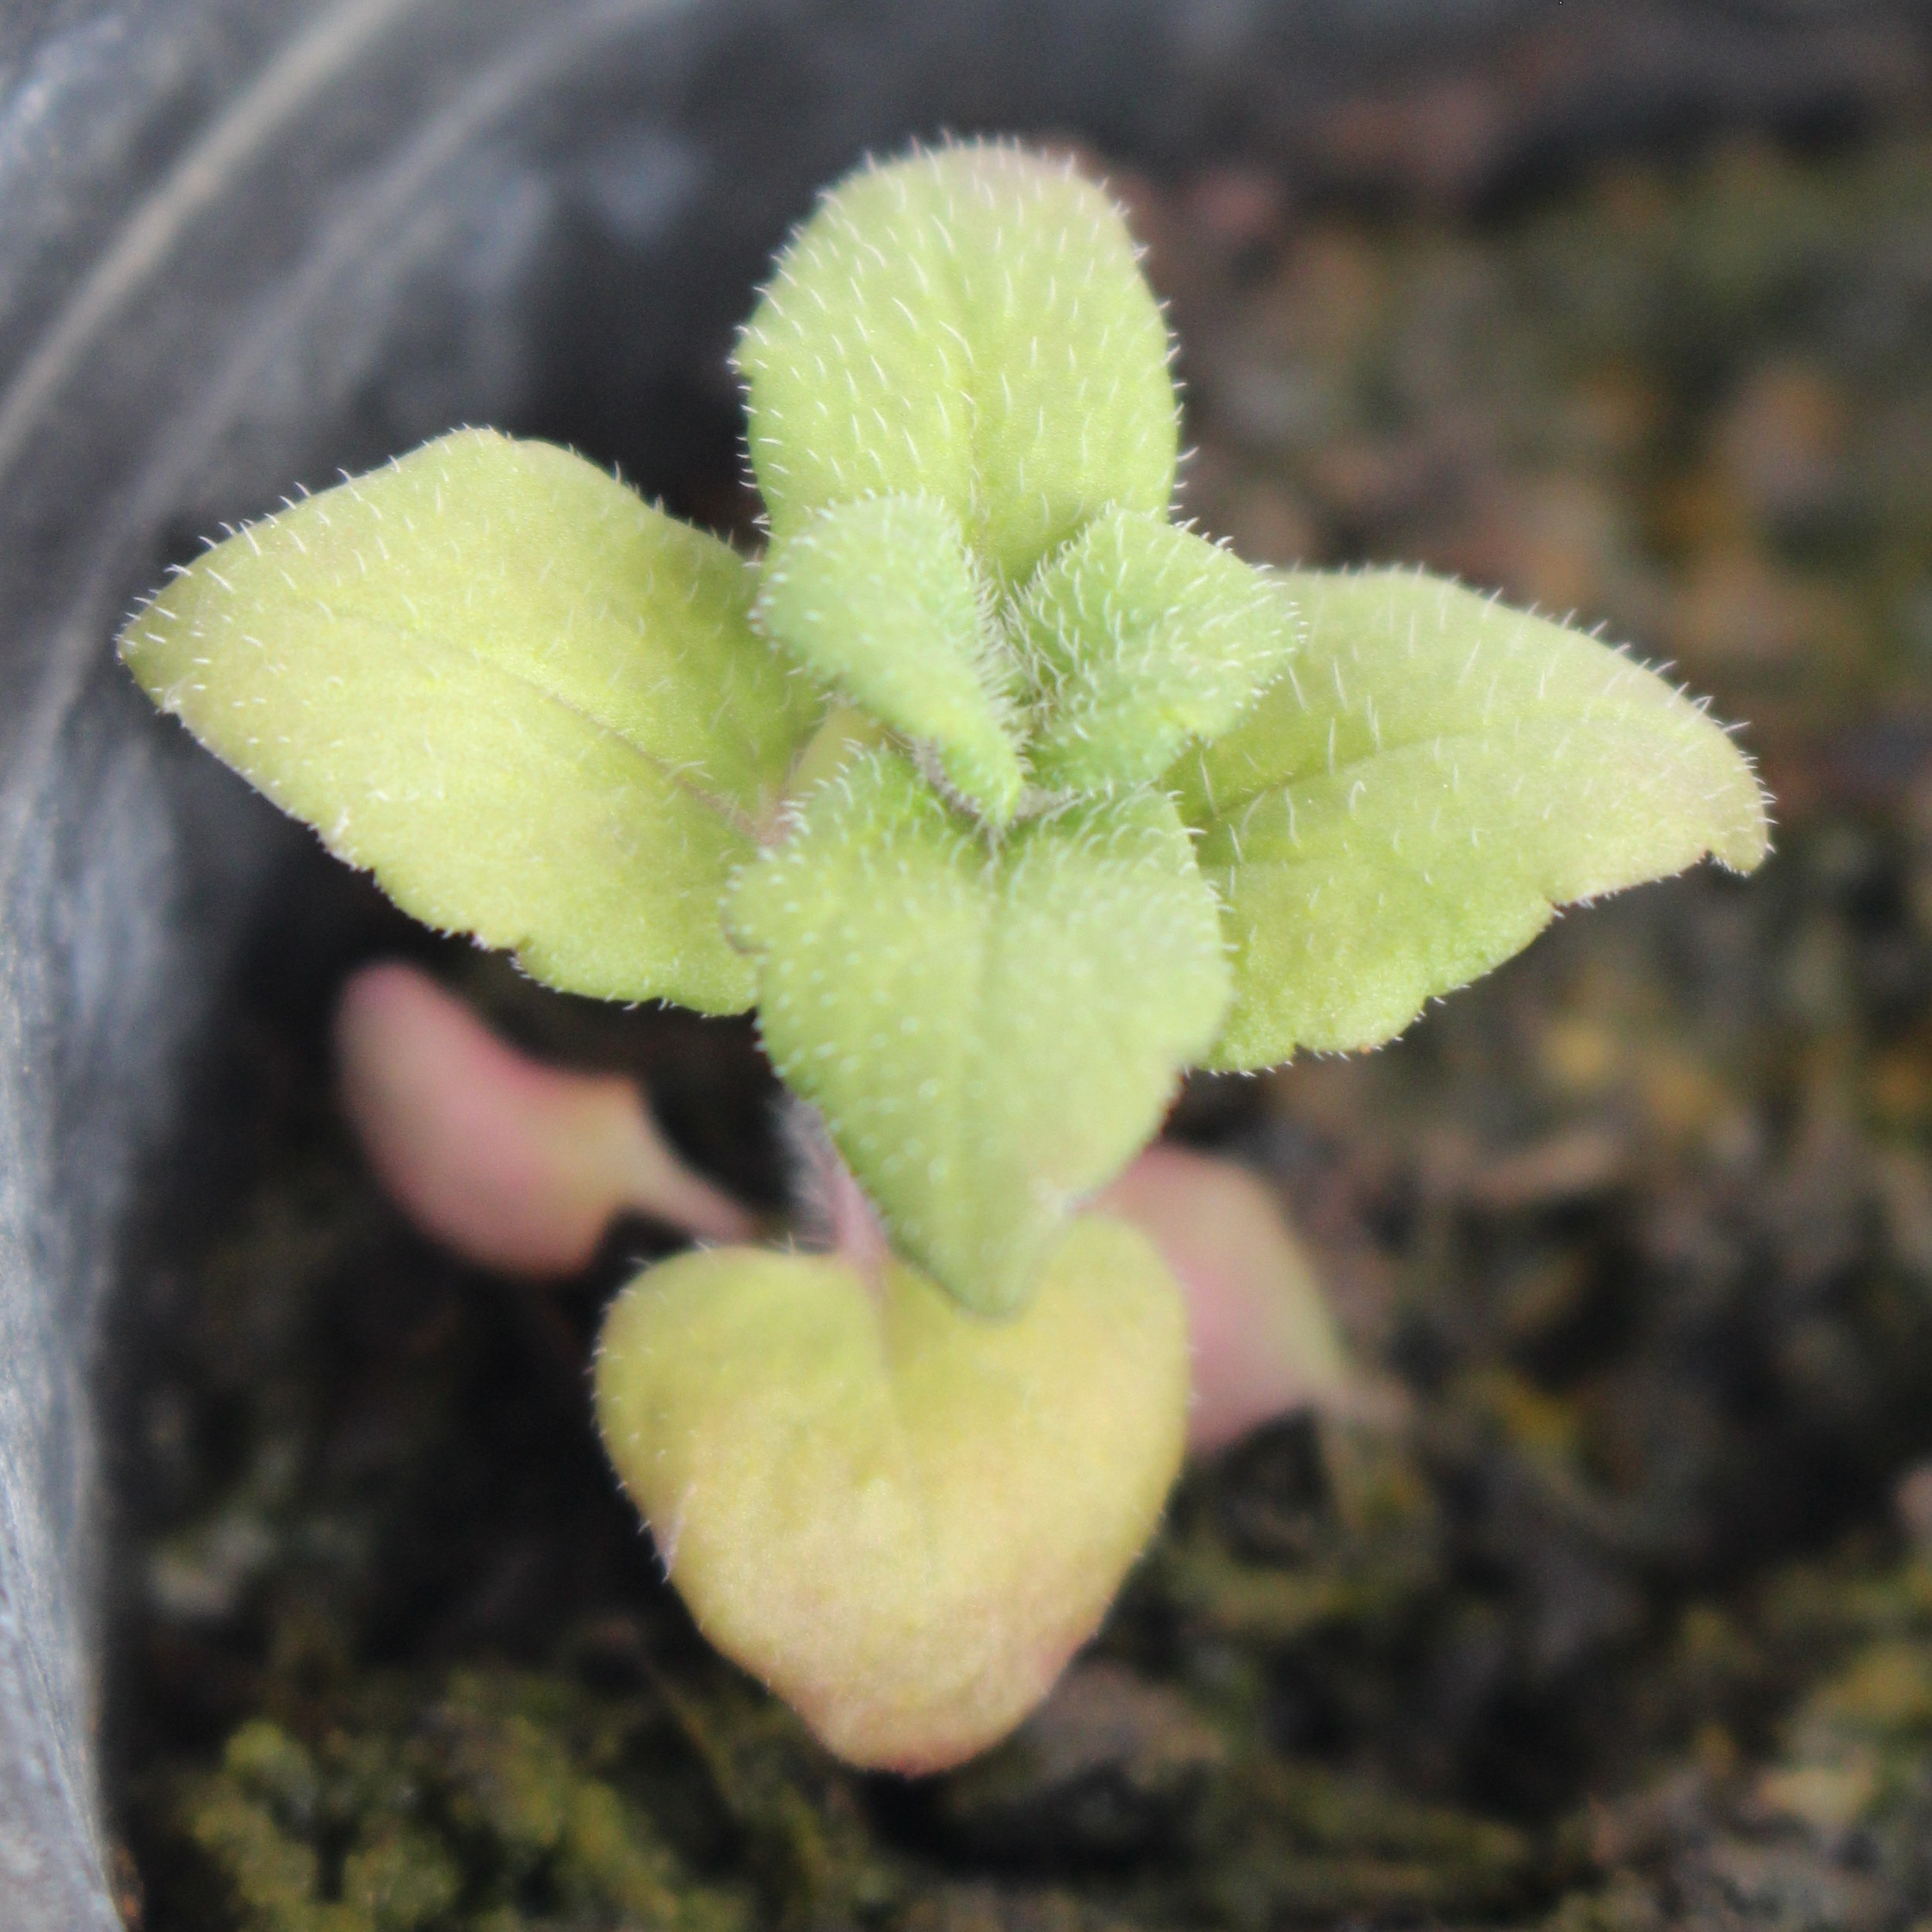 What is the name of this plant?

Veronica persica
